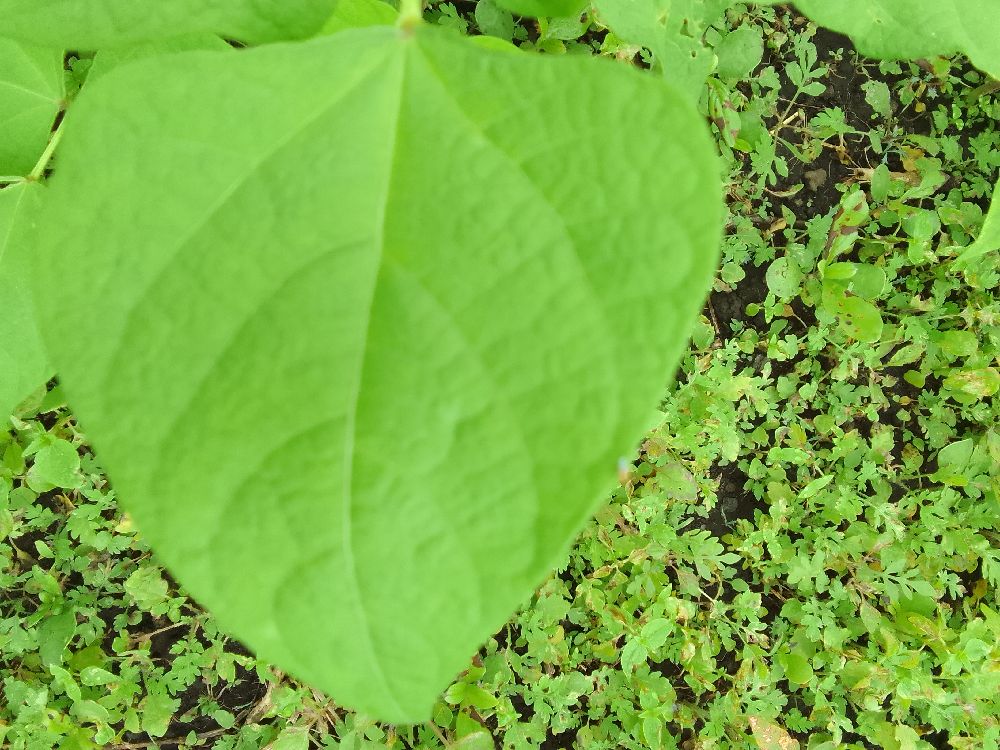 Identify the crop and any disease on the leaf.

common bean, healthy
